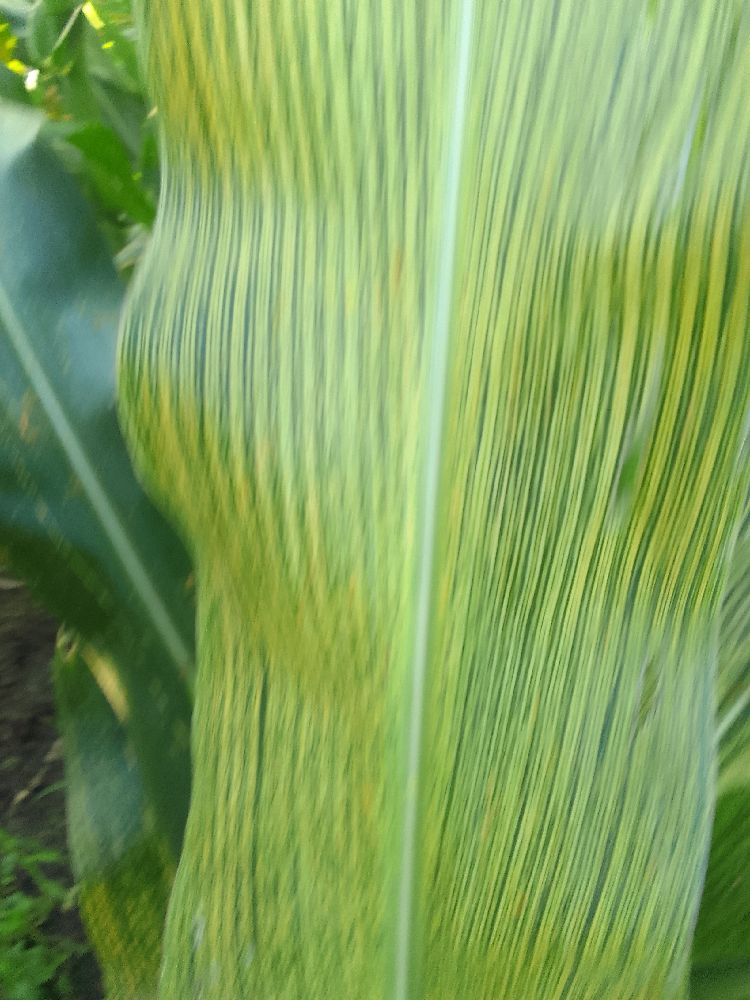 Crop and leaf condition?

maize, maize streak virus
